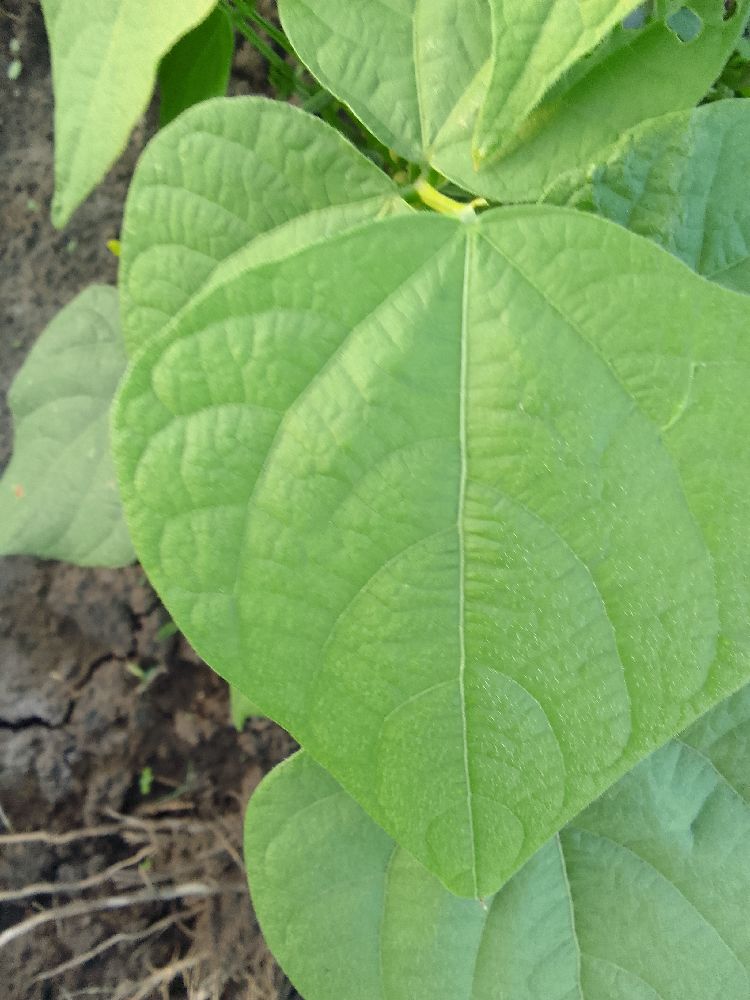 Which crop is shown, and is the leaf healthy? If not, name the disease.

common bean, healthy
